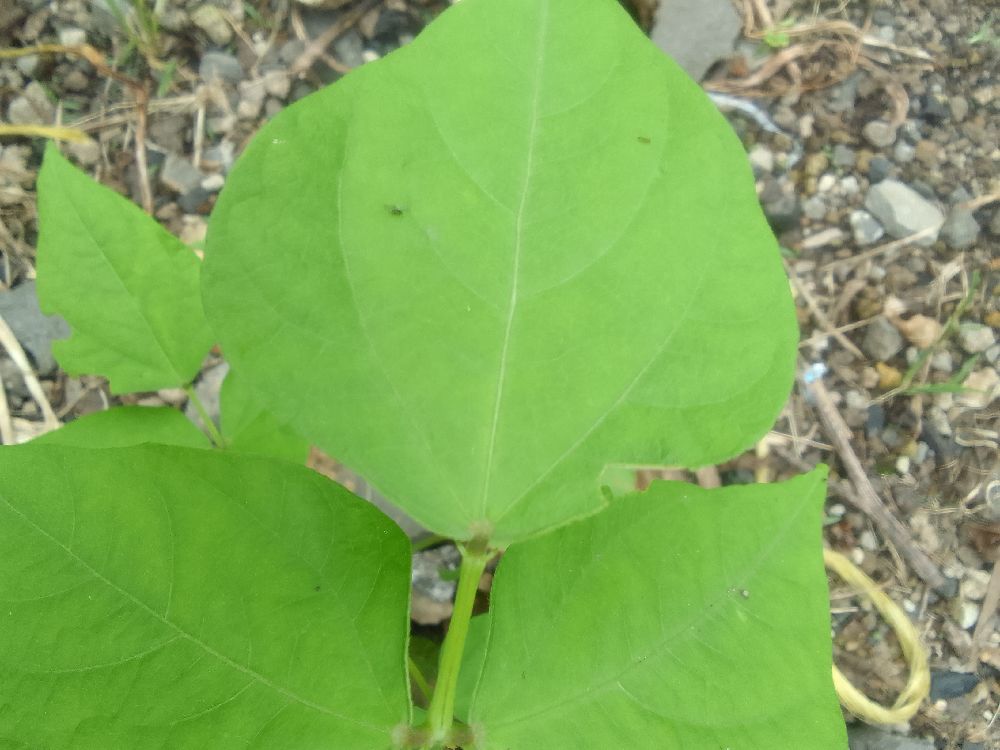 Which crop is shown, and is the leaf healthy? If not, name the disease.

common bean, healthy
